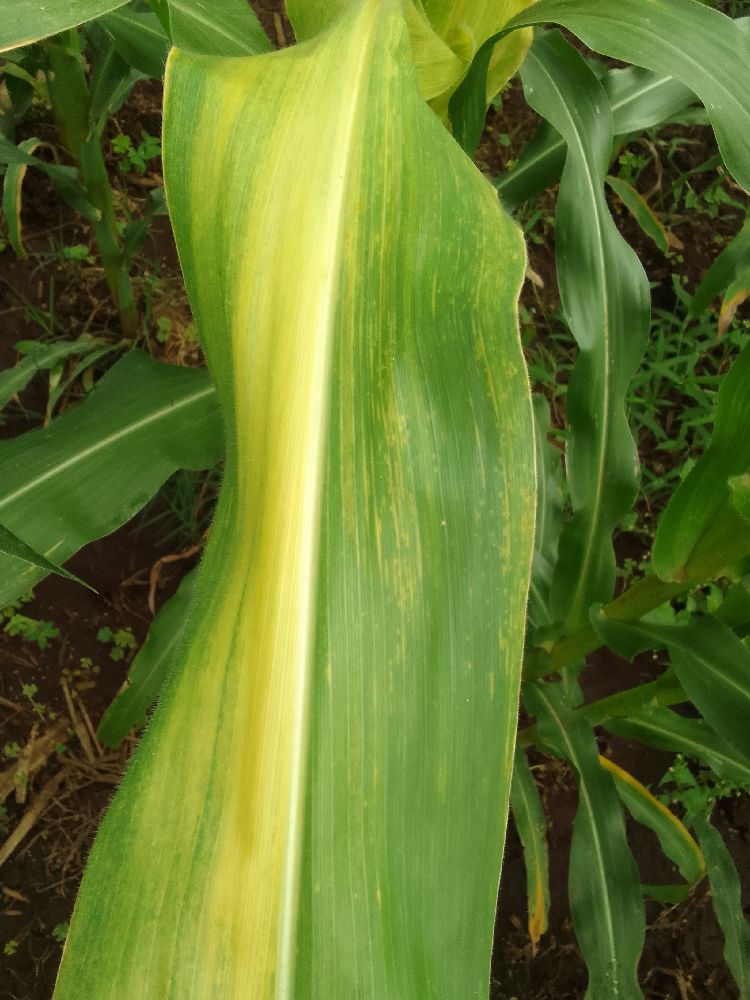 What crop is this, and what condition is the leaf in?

maize, maize lethal necrosis
